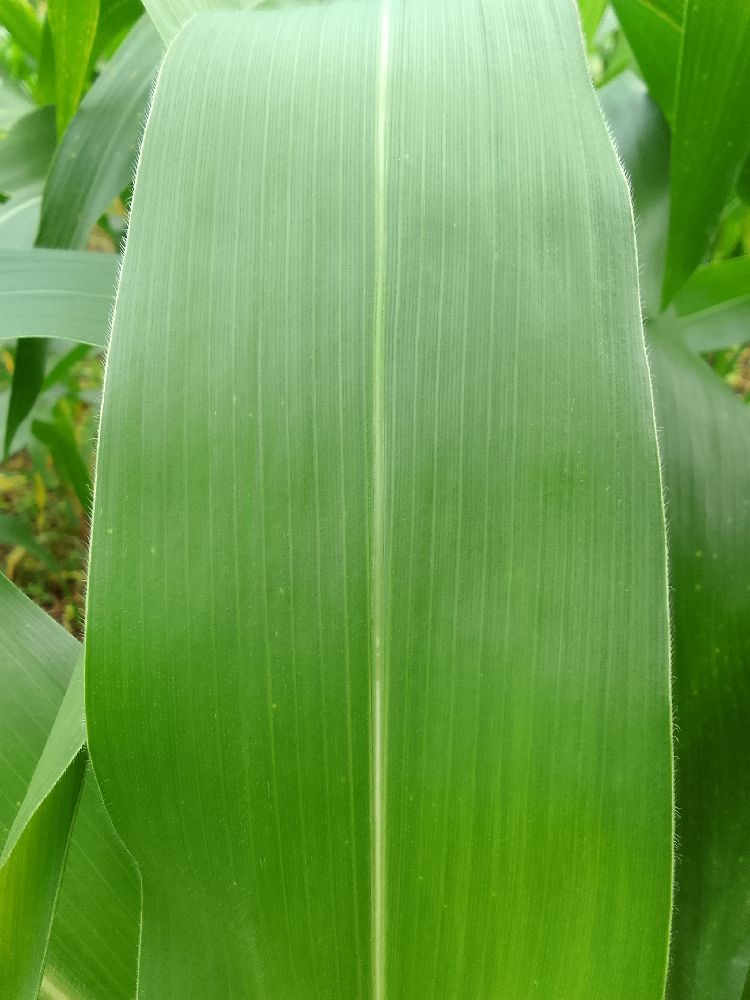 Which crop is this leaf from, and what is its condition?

maize, healthy
